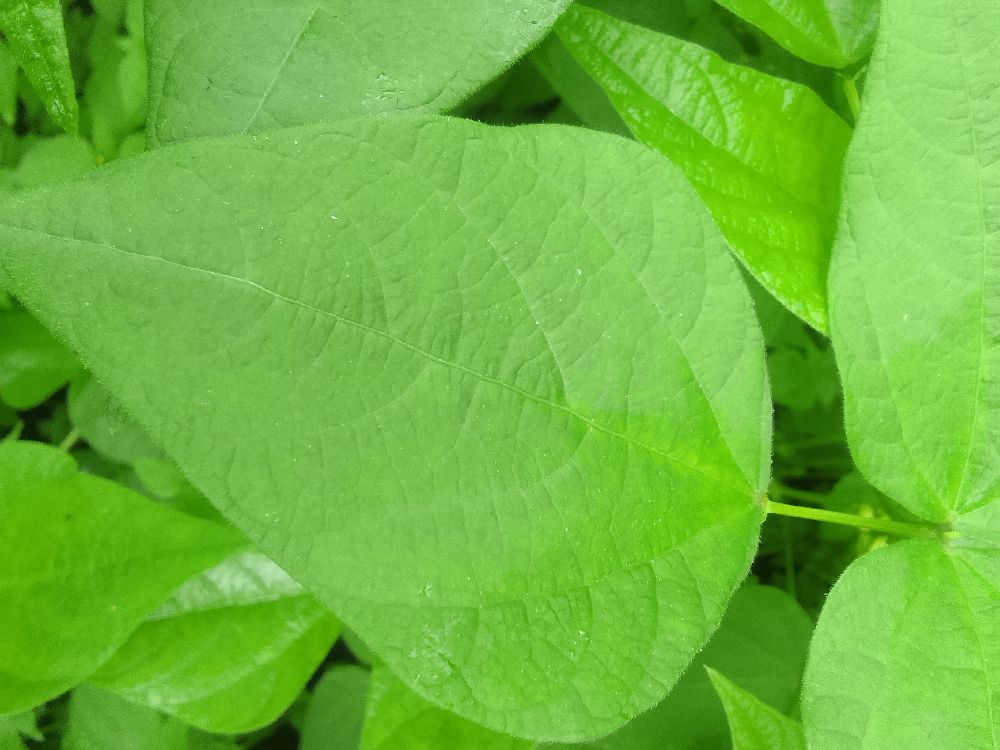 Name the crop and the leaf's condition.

common bean, healthy
